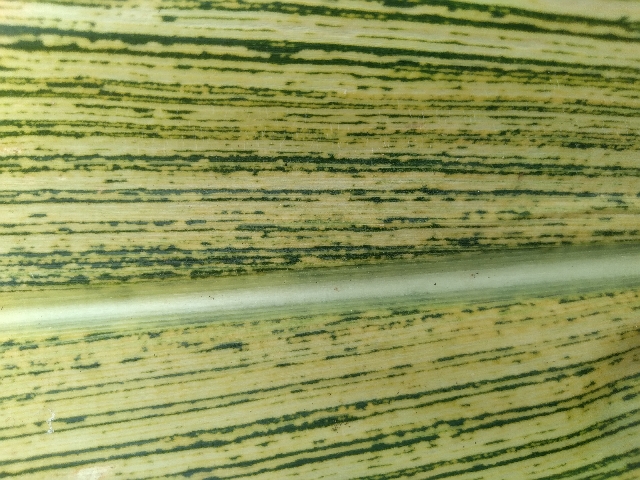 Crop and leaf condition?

maize, maize streak virus
